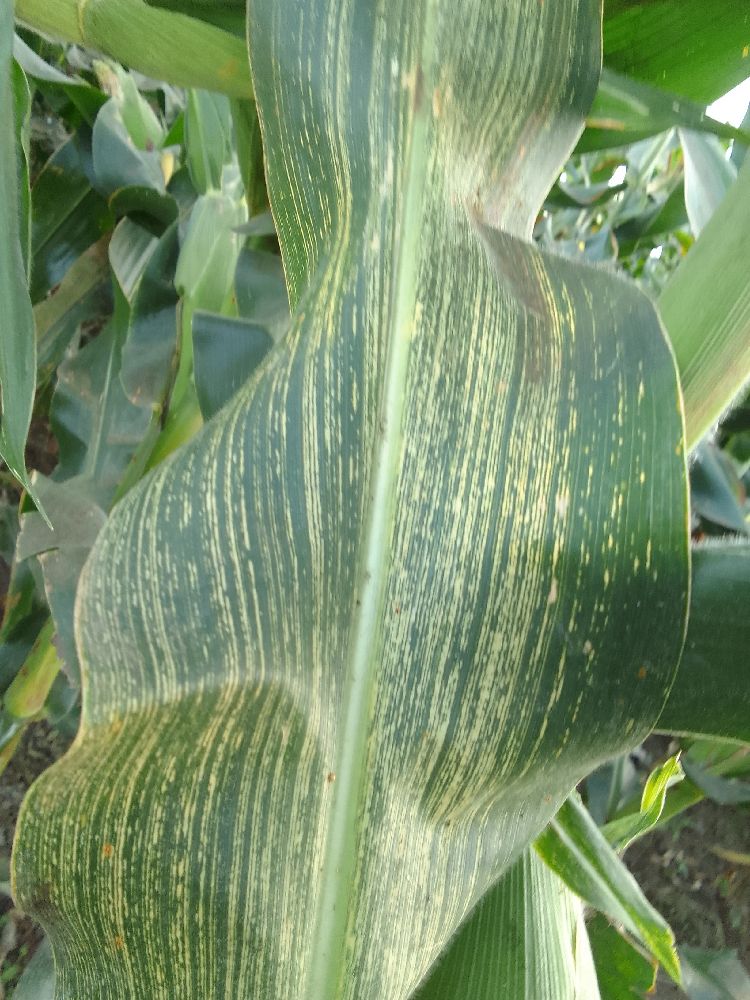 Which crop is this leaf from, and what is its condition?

maize, maize streak virus
